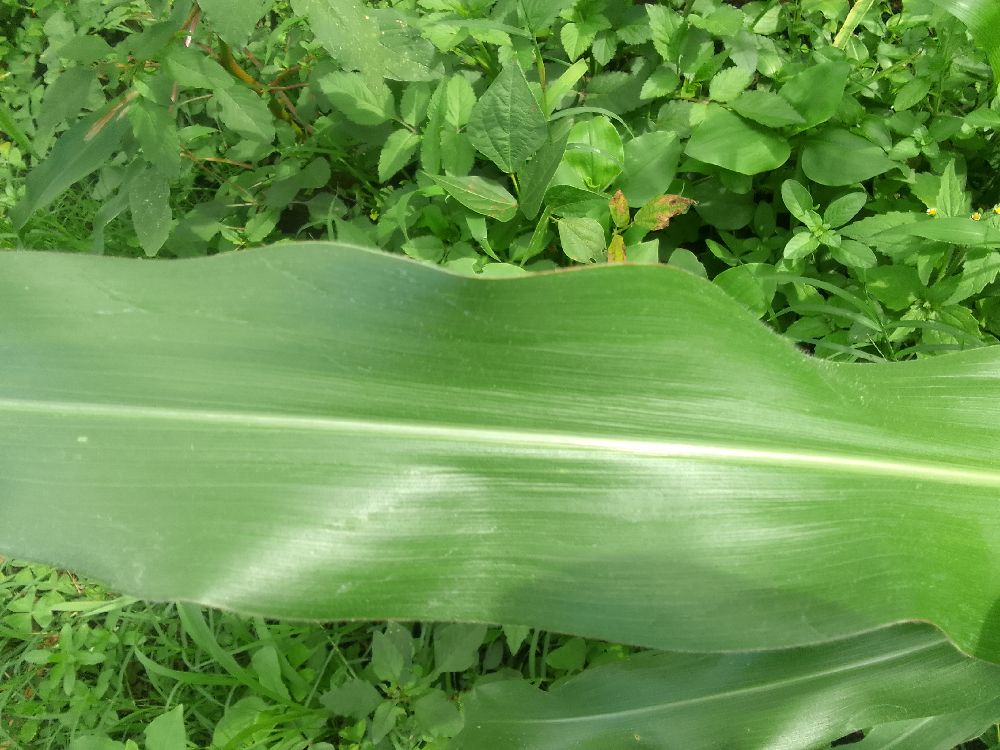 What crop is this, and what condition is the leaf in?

maize, healthy
